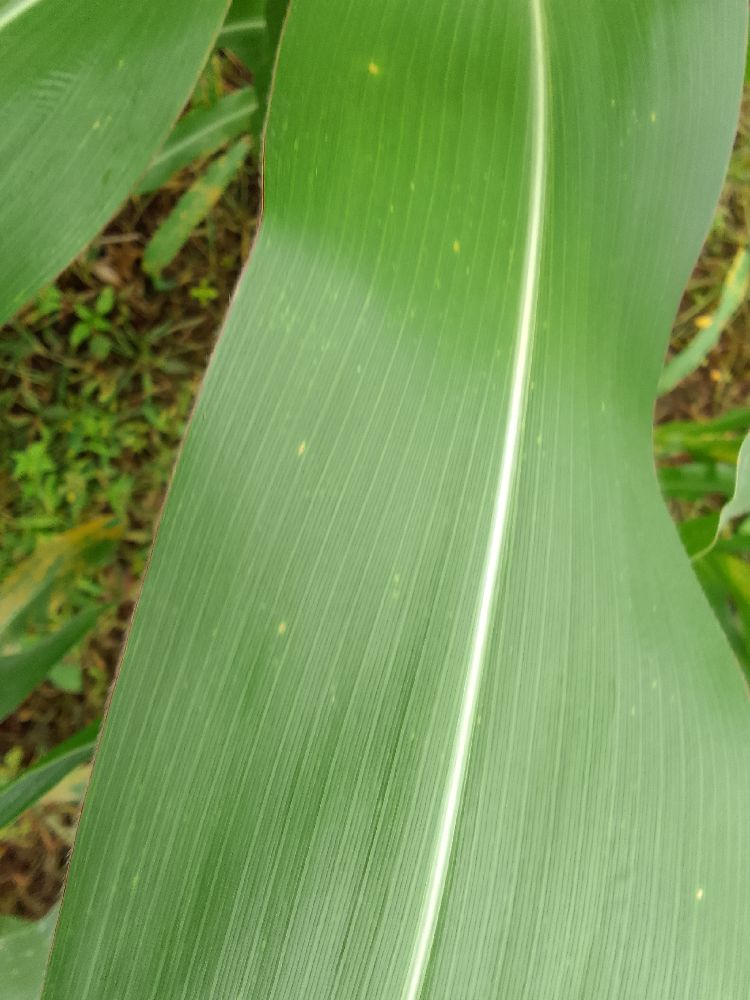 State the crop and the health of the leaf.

maize, healthy
